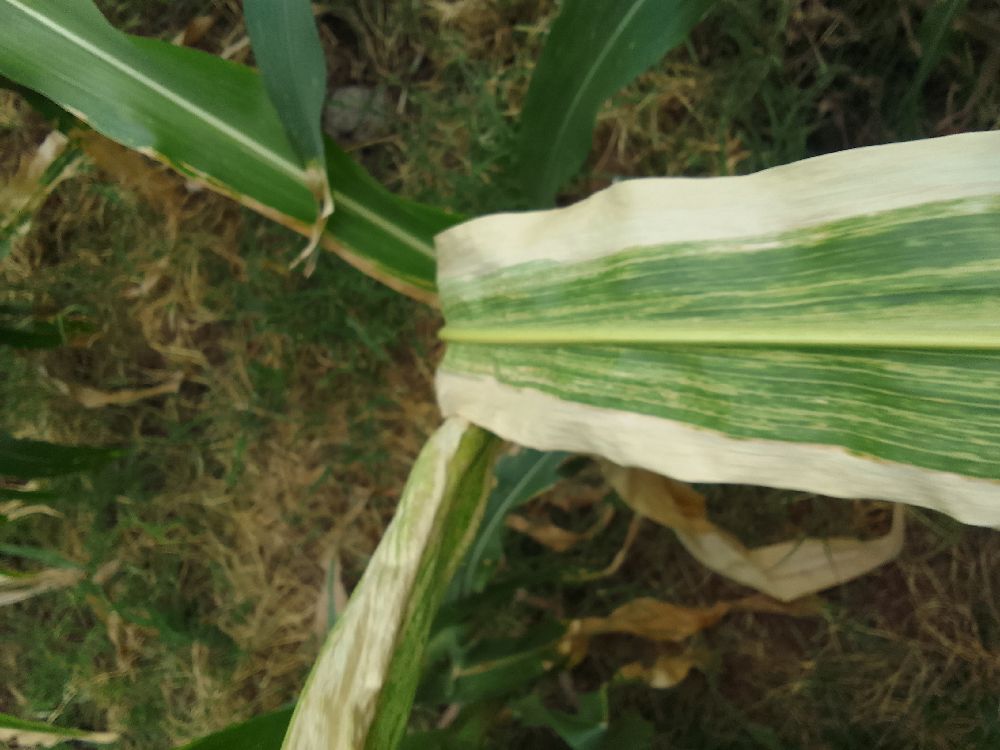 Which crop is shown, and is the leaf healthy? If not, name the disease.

maize, maize lethal necrosis
